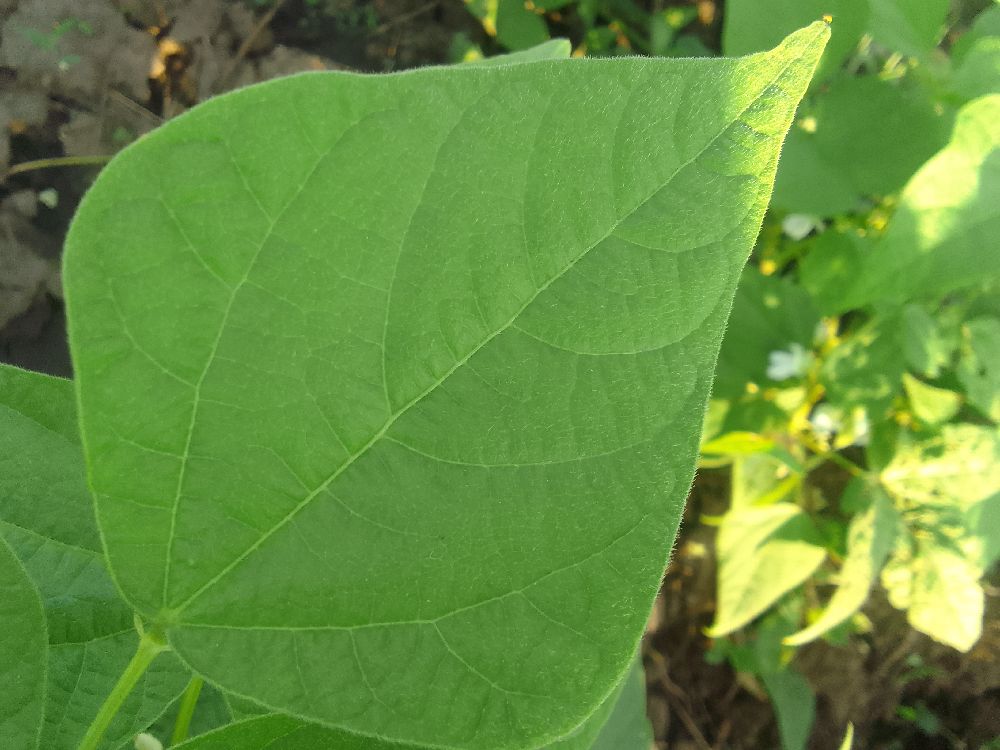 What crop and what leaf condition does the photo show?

common bean, healthy
